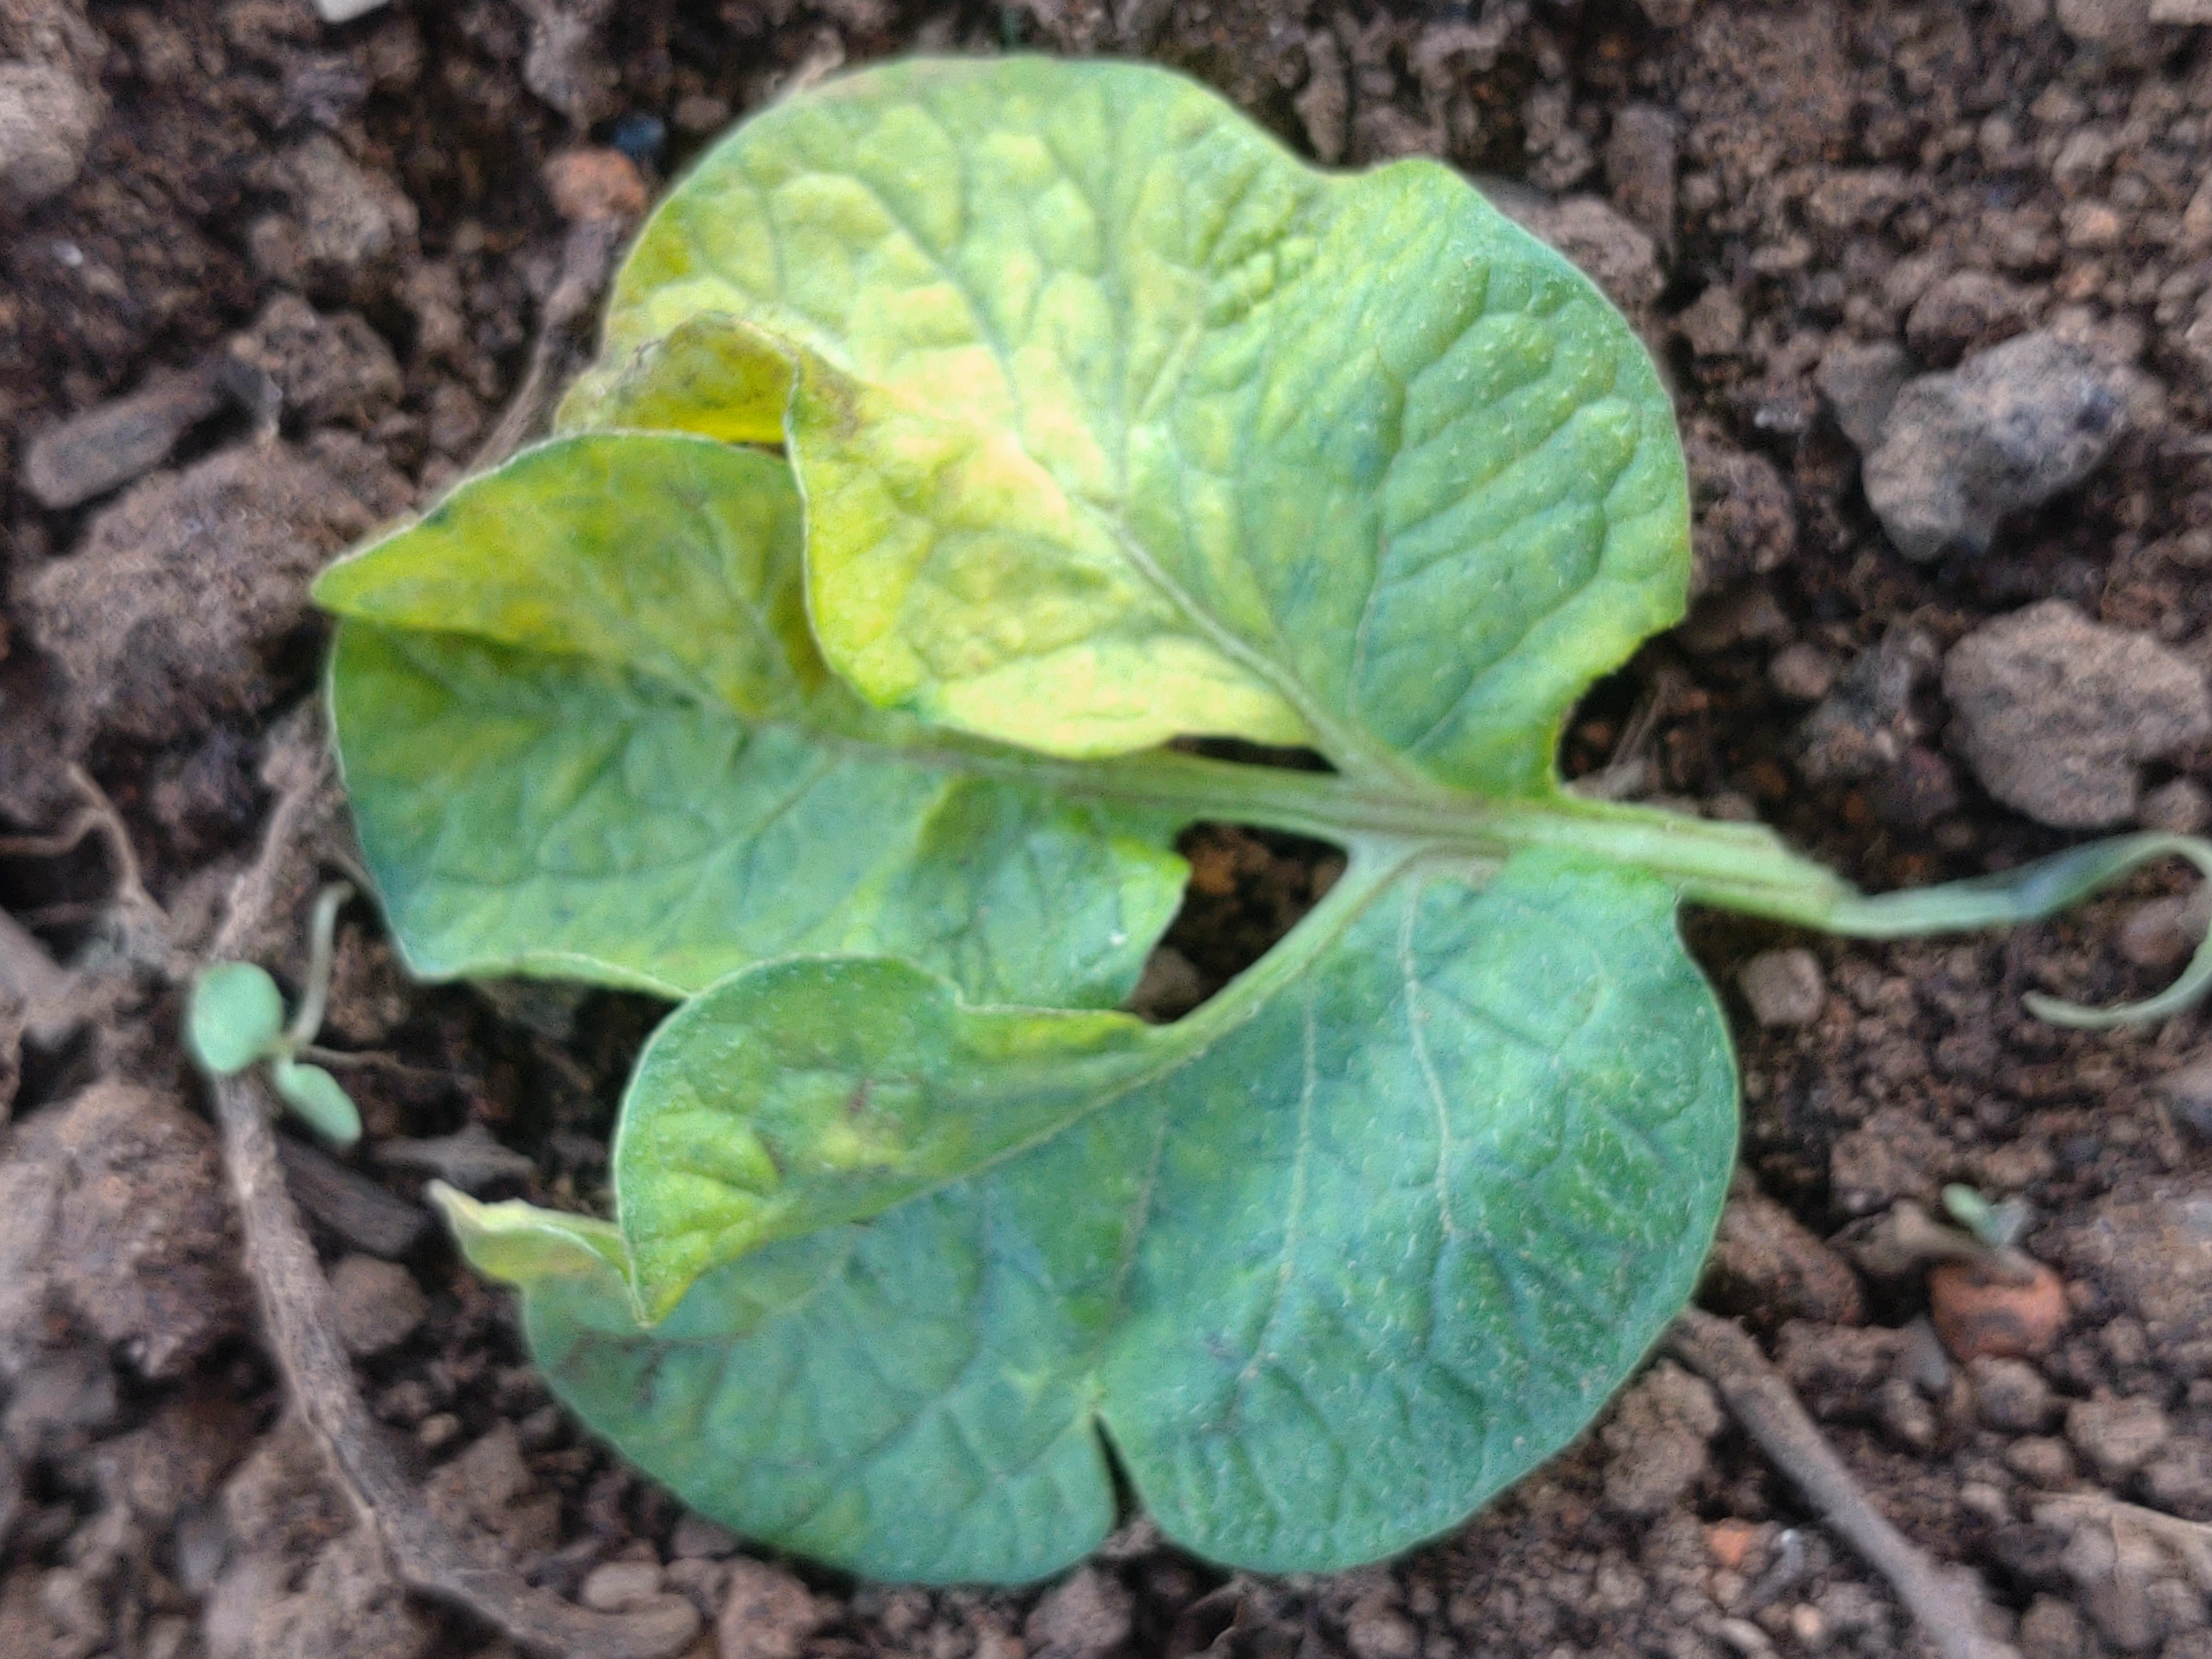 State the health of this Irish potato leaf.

late blight
